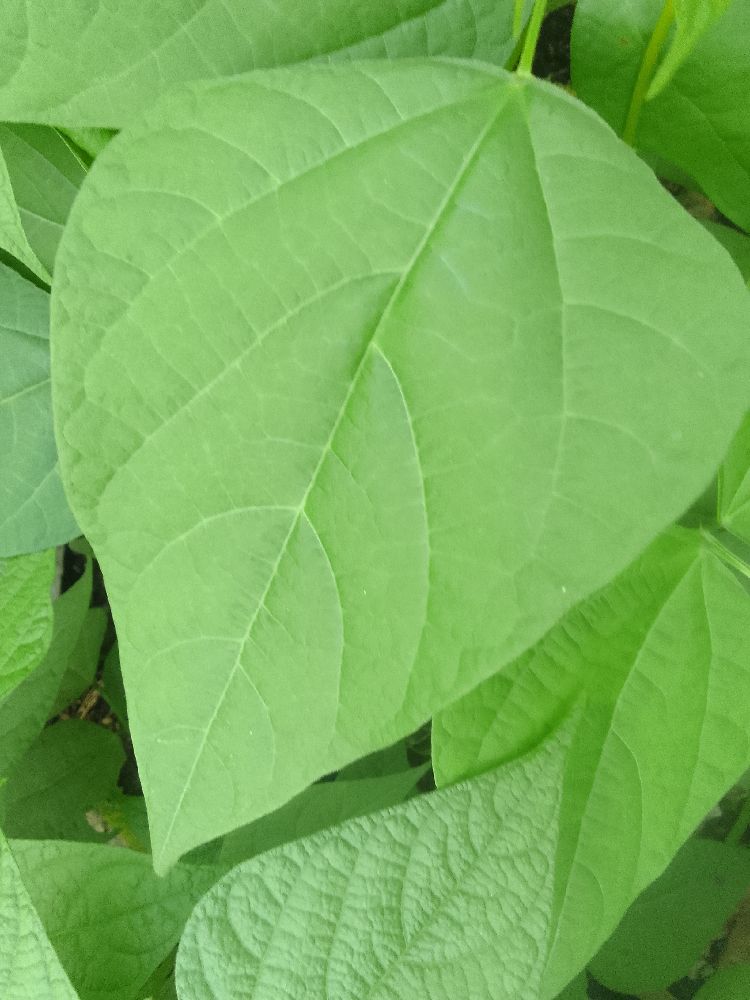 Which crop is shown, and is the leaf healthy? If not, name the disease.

common bean, healthy
